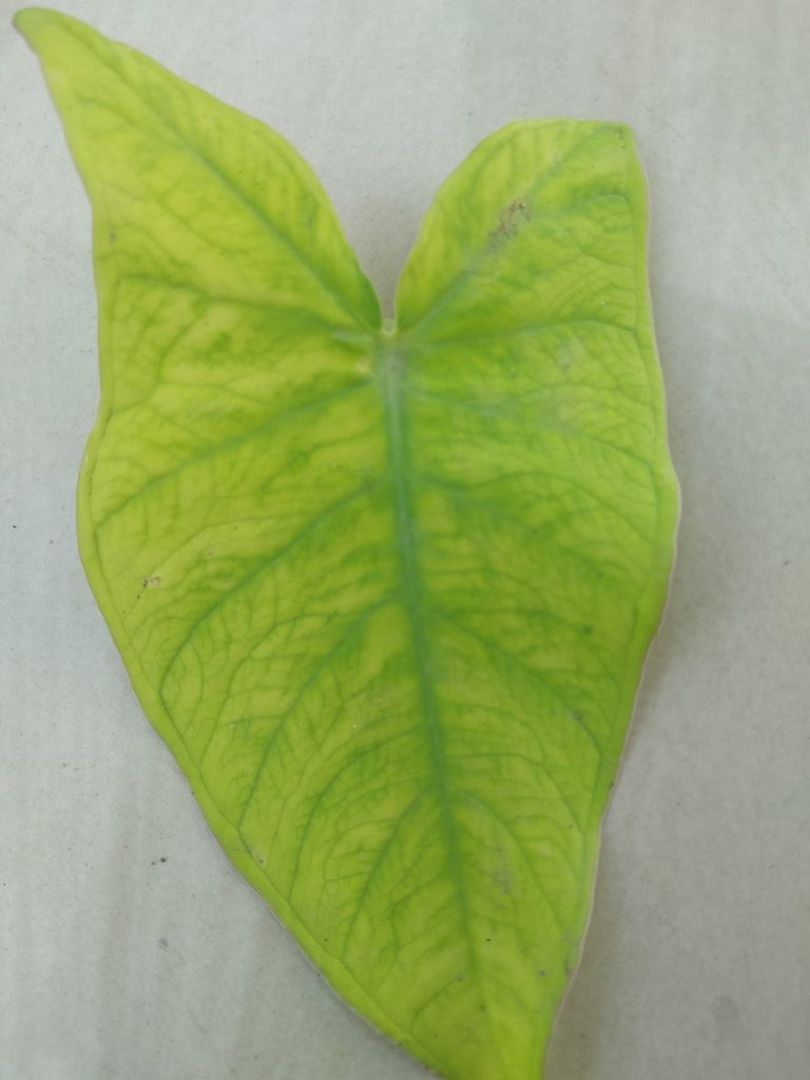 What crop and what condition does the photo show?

taro, mosaic
